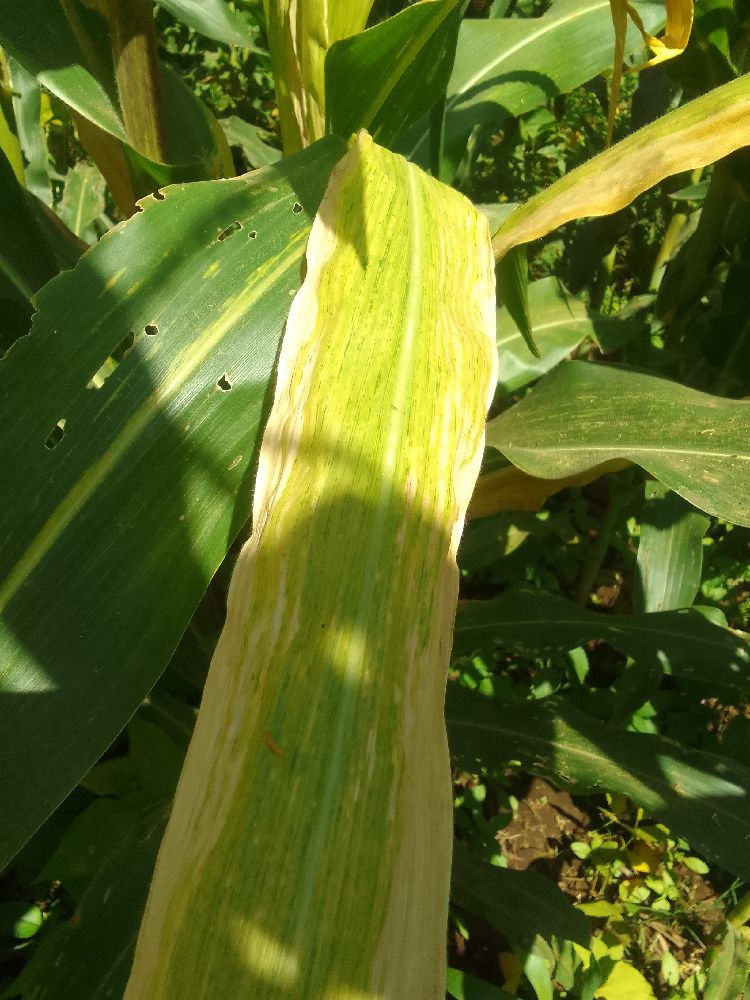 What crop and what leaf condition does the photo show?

maize, maize lethal necrosis
